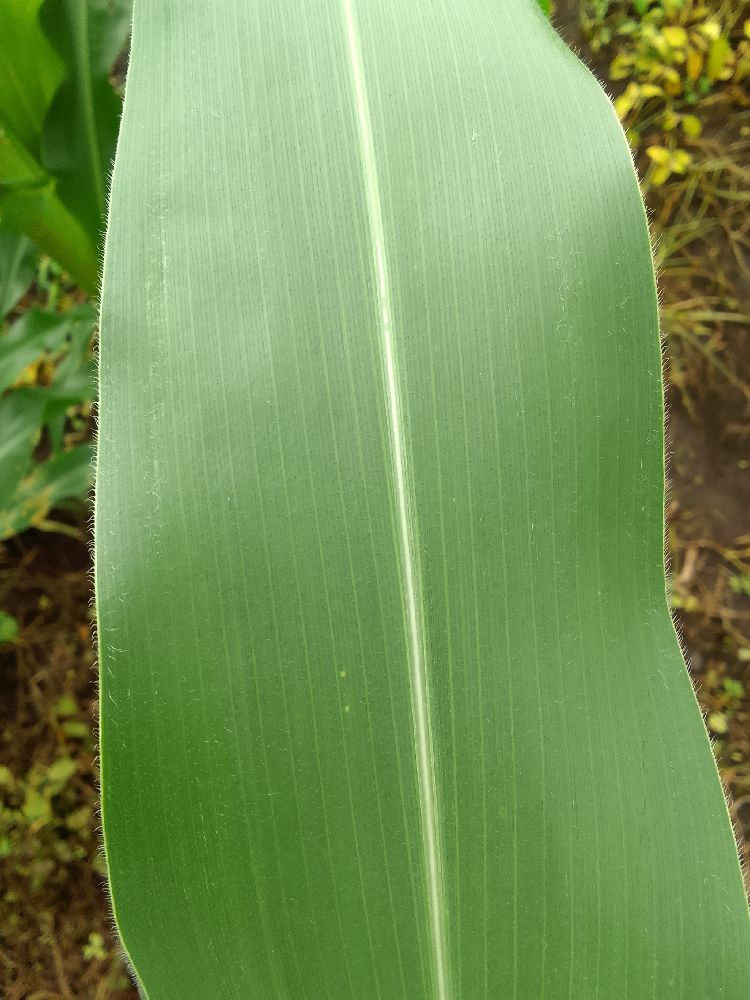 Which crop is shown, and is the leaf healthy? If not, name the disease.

maize, healthy
